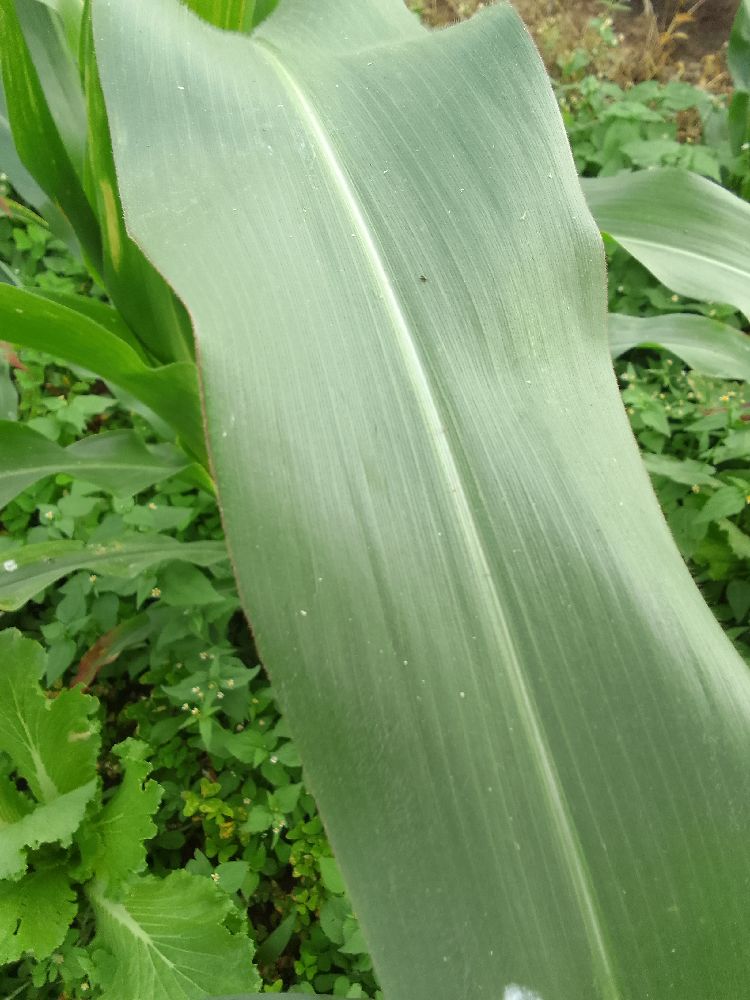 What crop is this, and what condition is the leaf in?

maize, healthy
